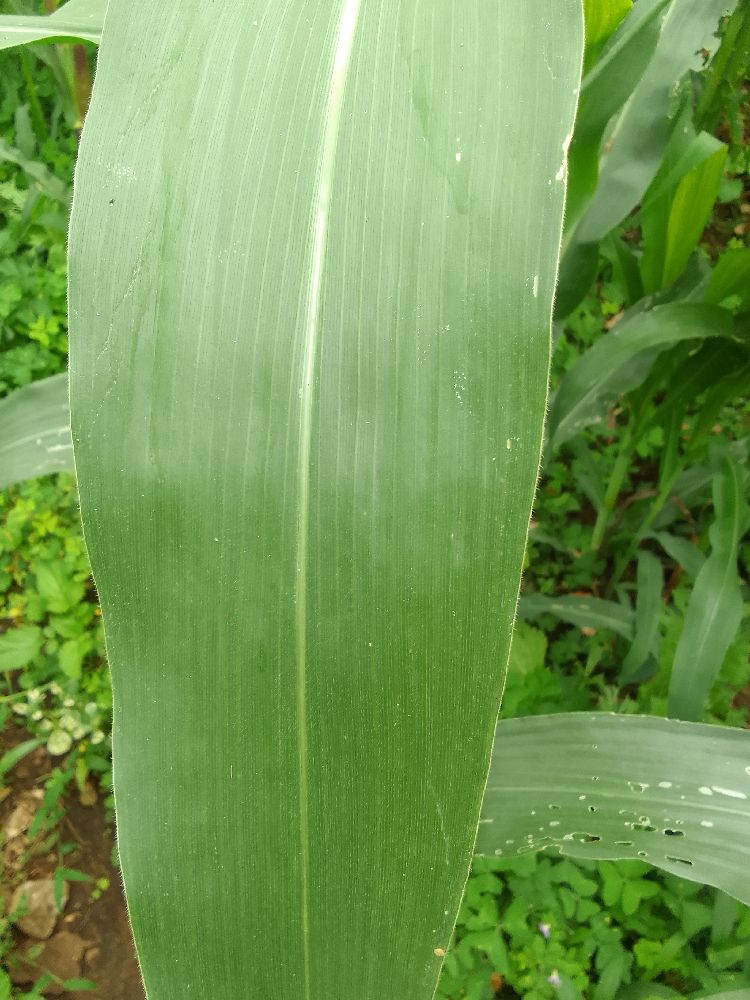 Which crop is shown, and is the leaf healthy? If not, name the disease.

maize, healthy
